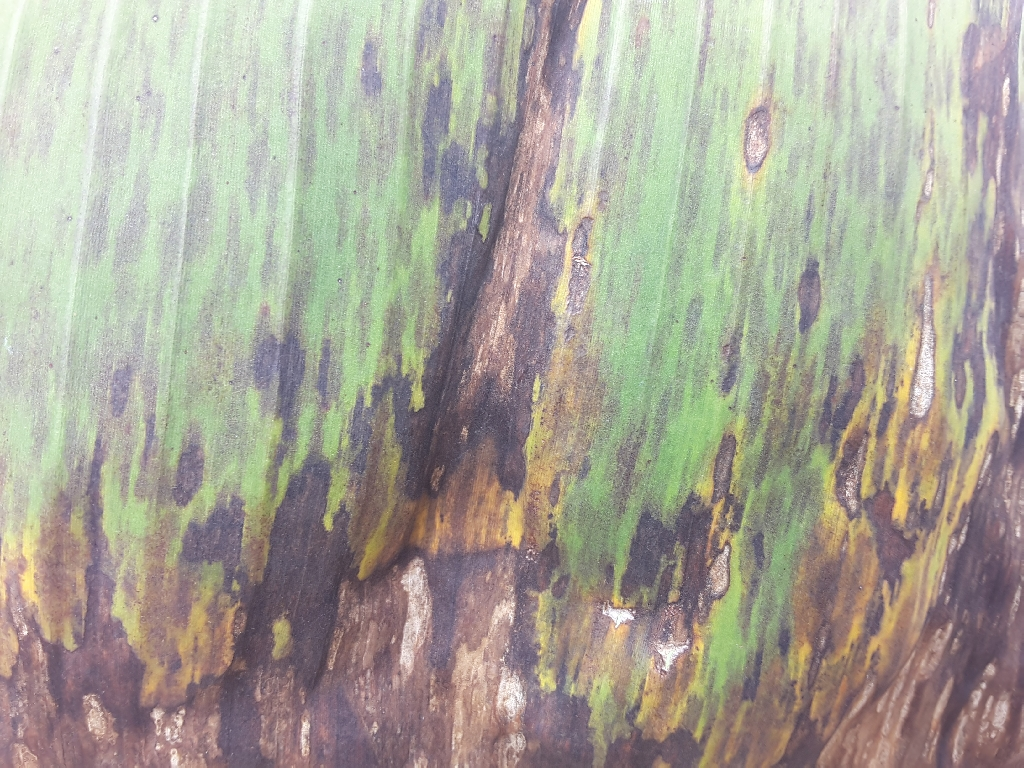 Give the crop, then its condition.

banana, black sigatoka
